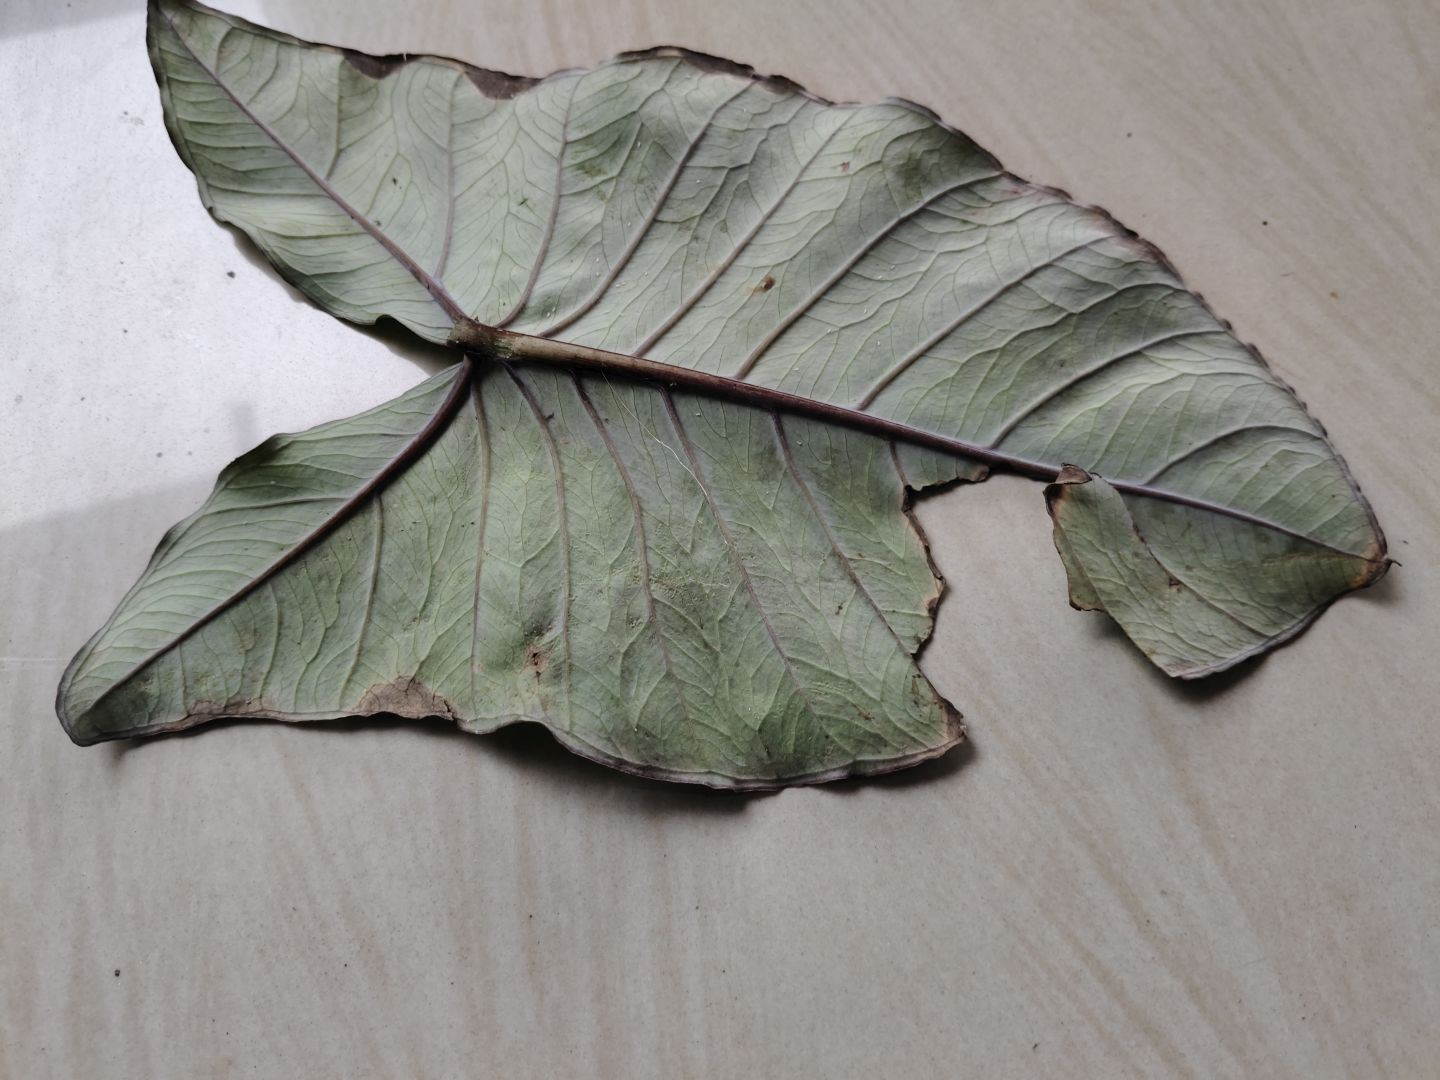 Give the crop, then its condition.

taro, leaf blight
